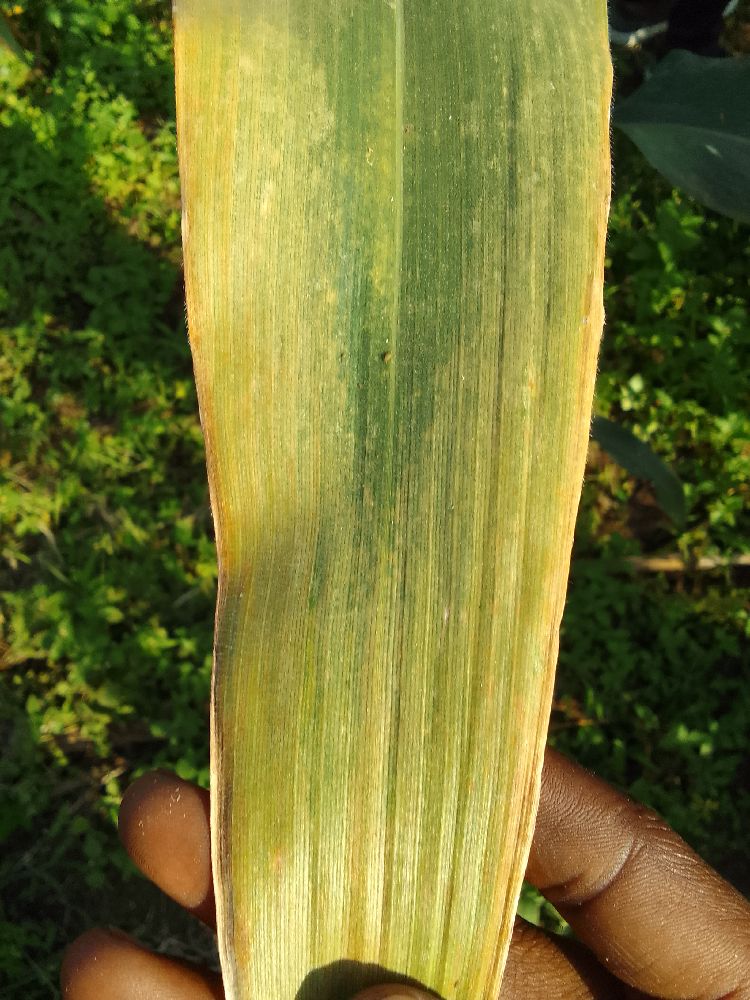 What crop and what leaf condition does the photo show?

maize, maize lethal necrosis
